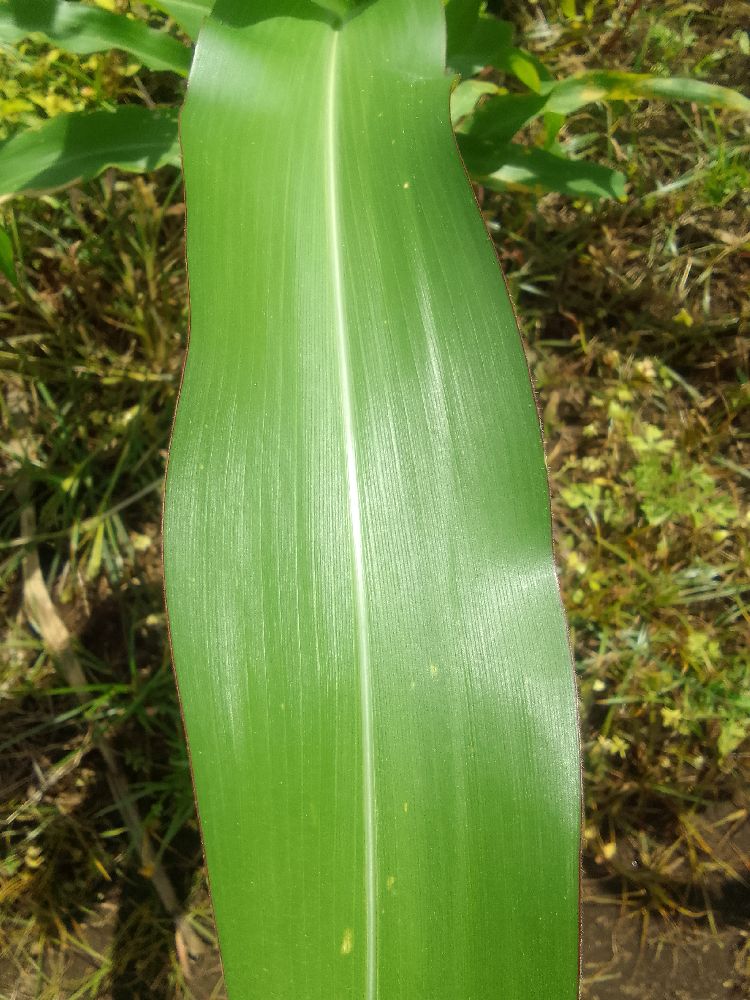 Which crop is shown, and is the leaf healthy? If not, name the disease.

maize, healthy
